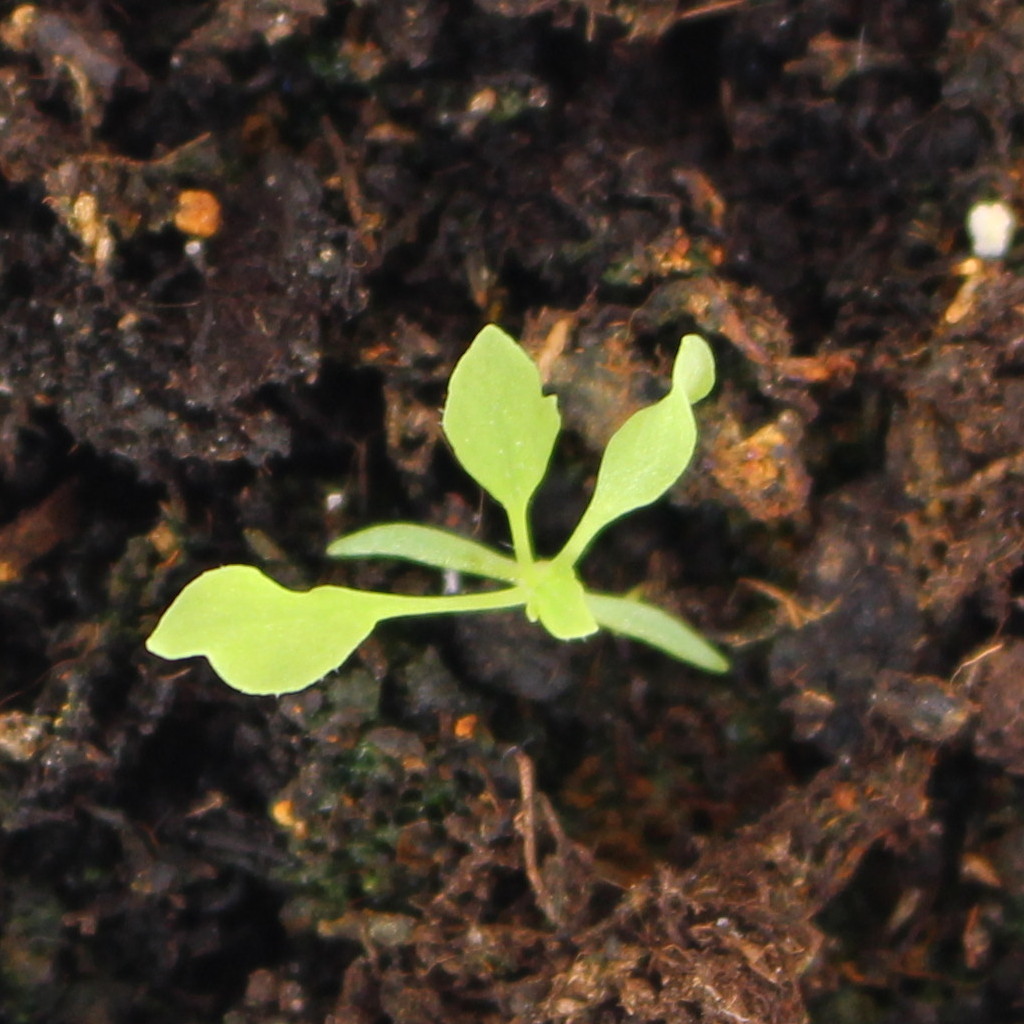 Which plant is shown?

Papaver rhoeas
